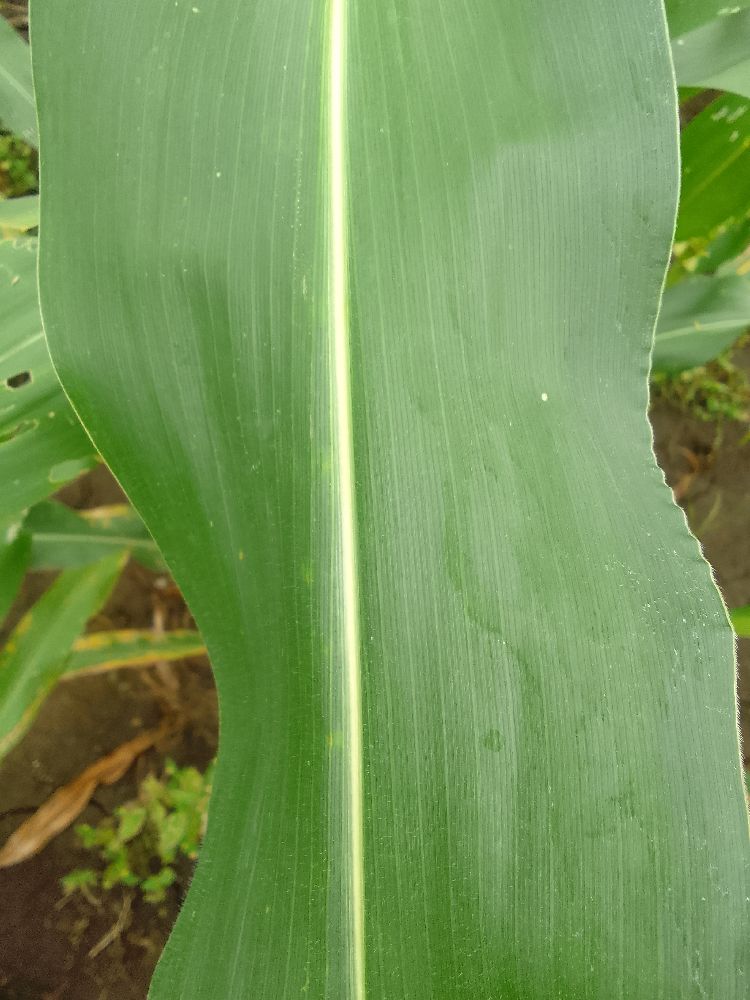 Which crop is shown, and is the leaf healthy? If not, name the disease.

maize, healthy
